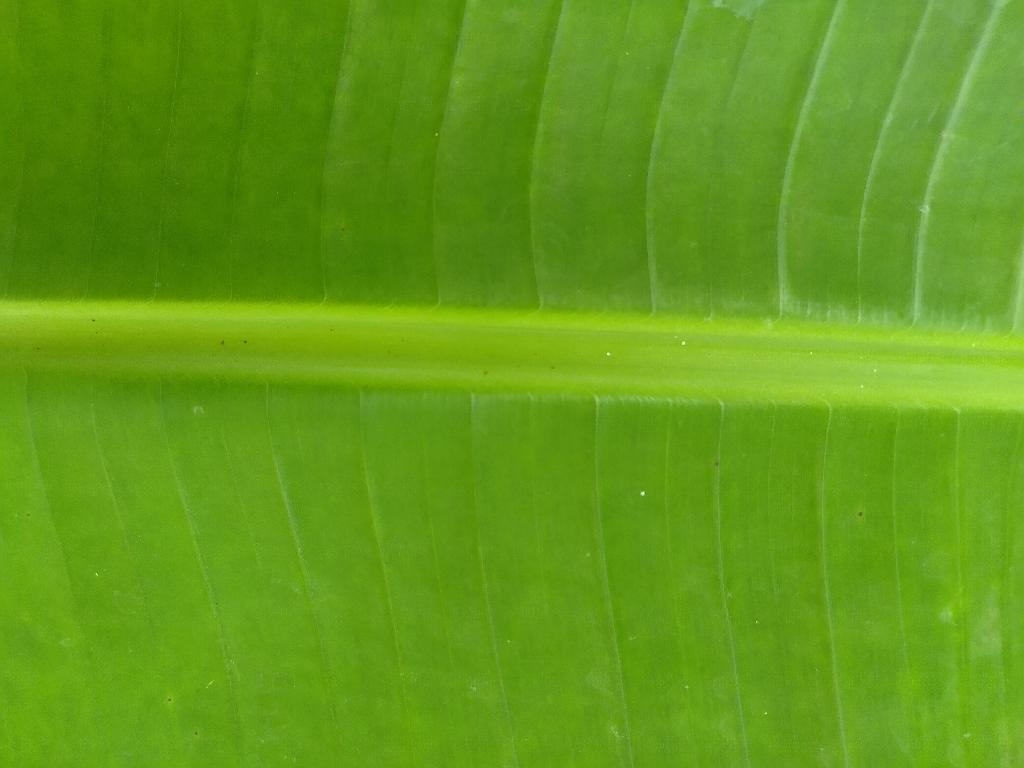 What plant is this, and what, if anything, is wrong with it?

banana, healthy
